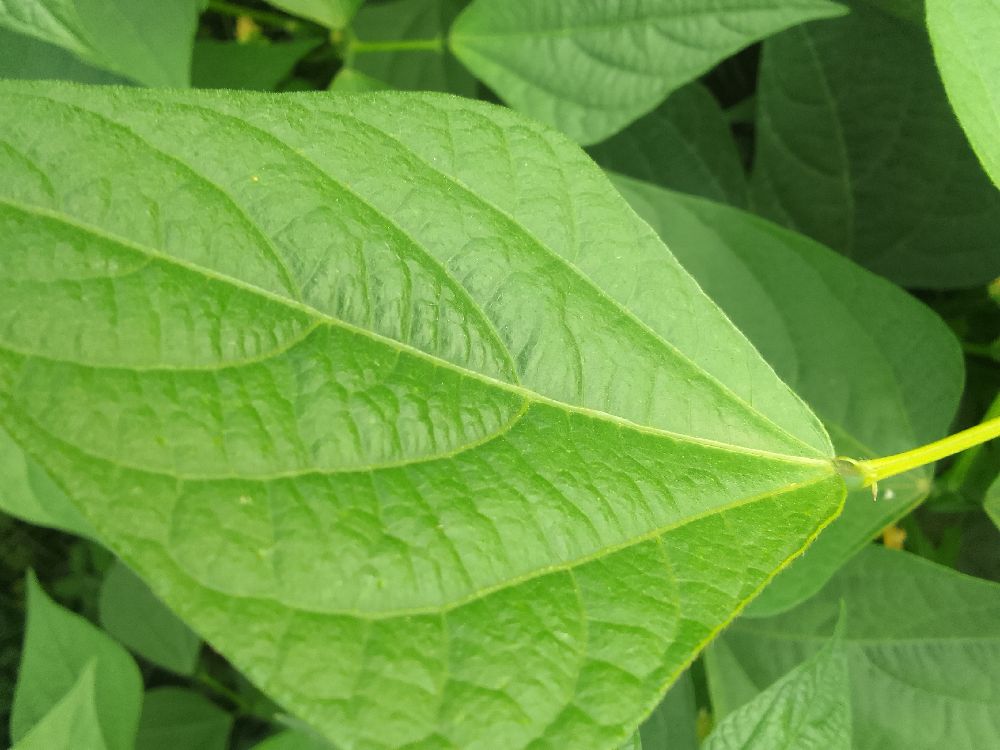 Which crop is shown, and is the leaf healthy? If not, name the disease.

common bean, healthy
